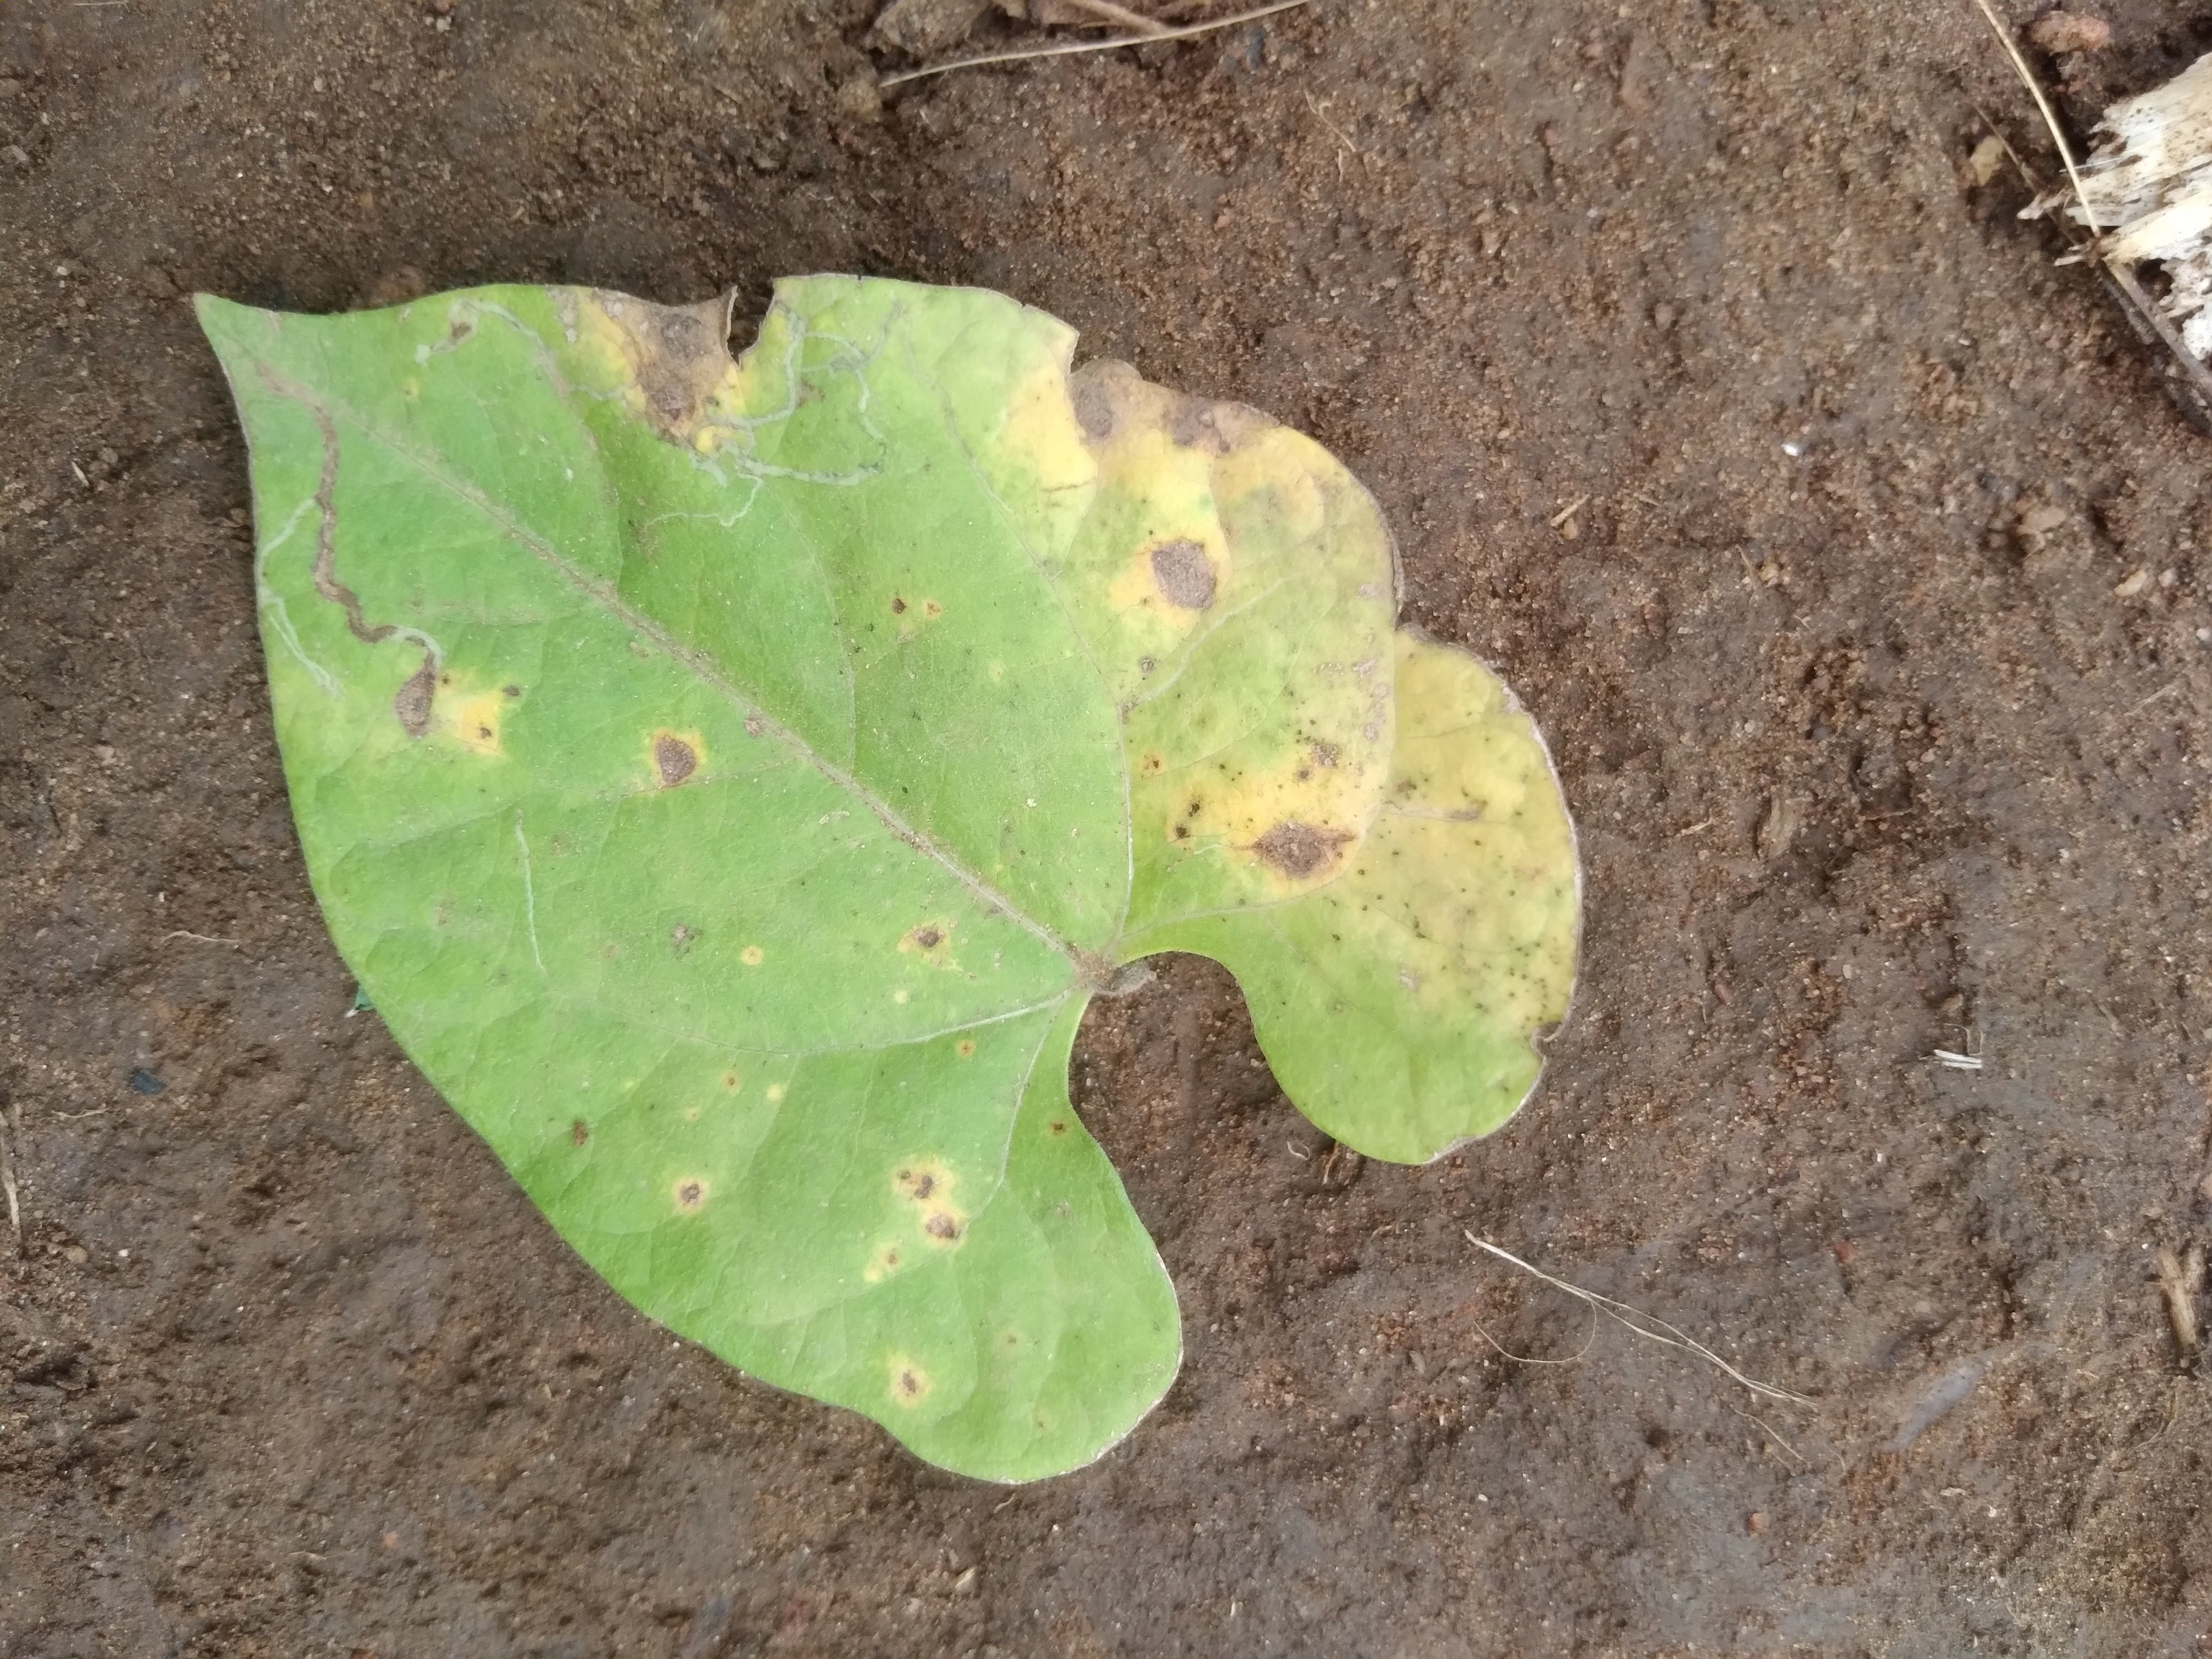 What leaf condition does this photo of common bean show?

rust
